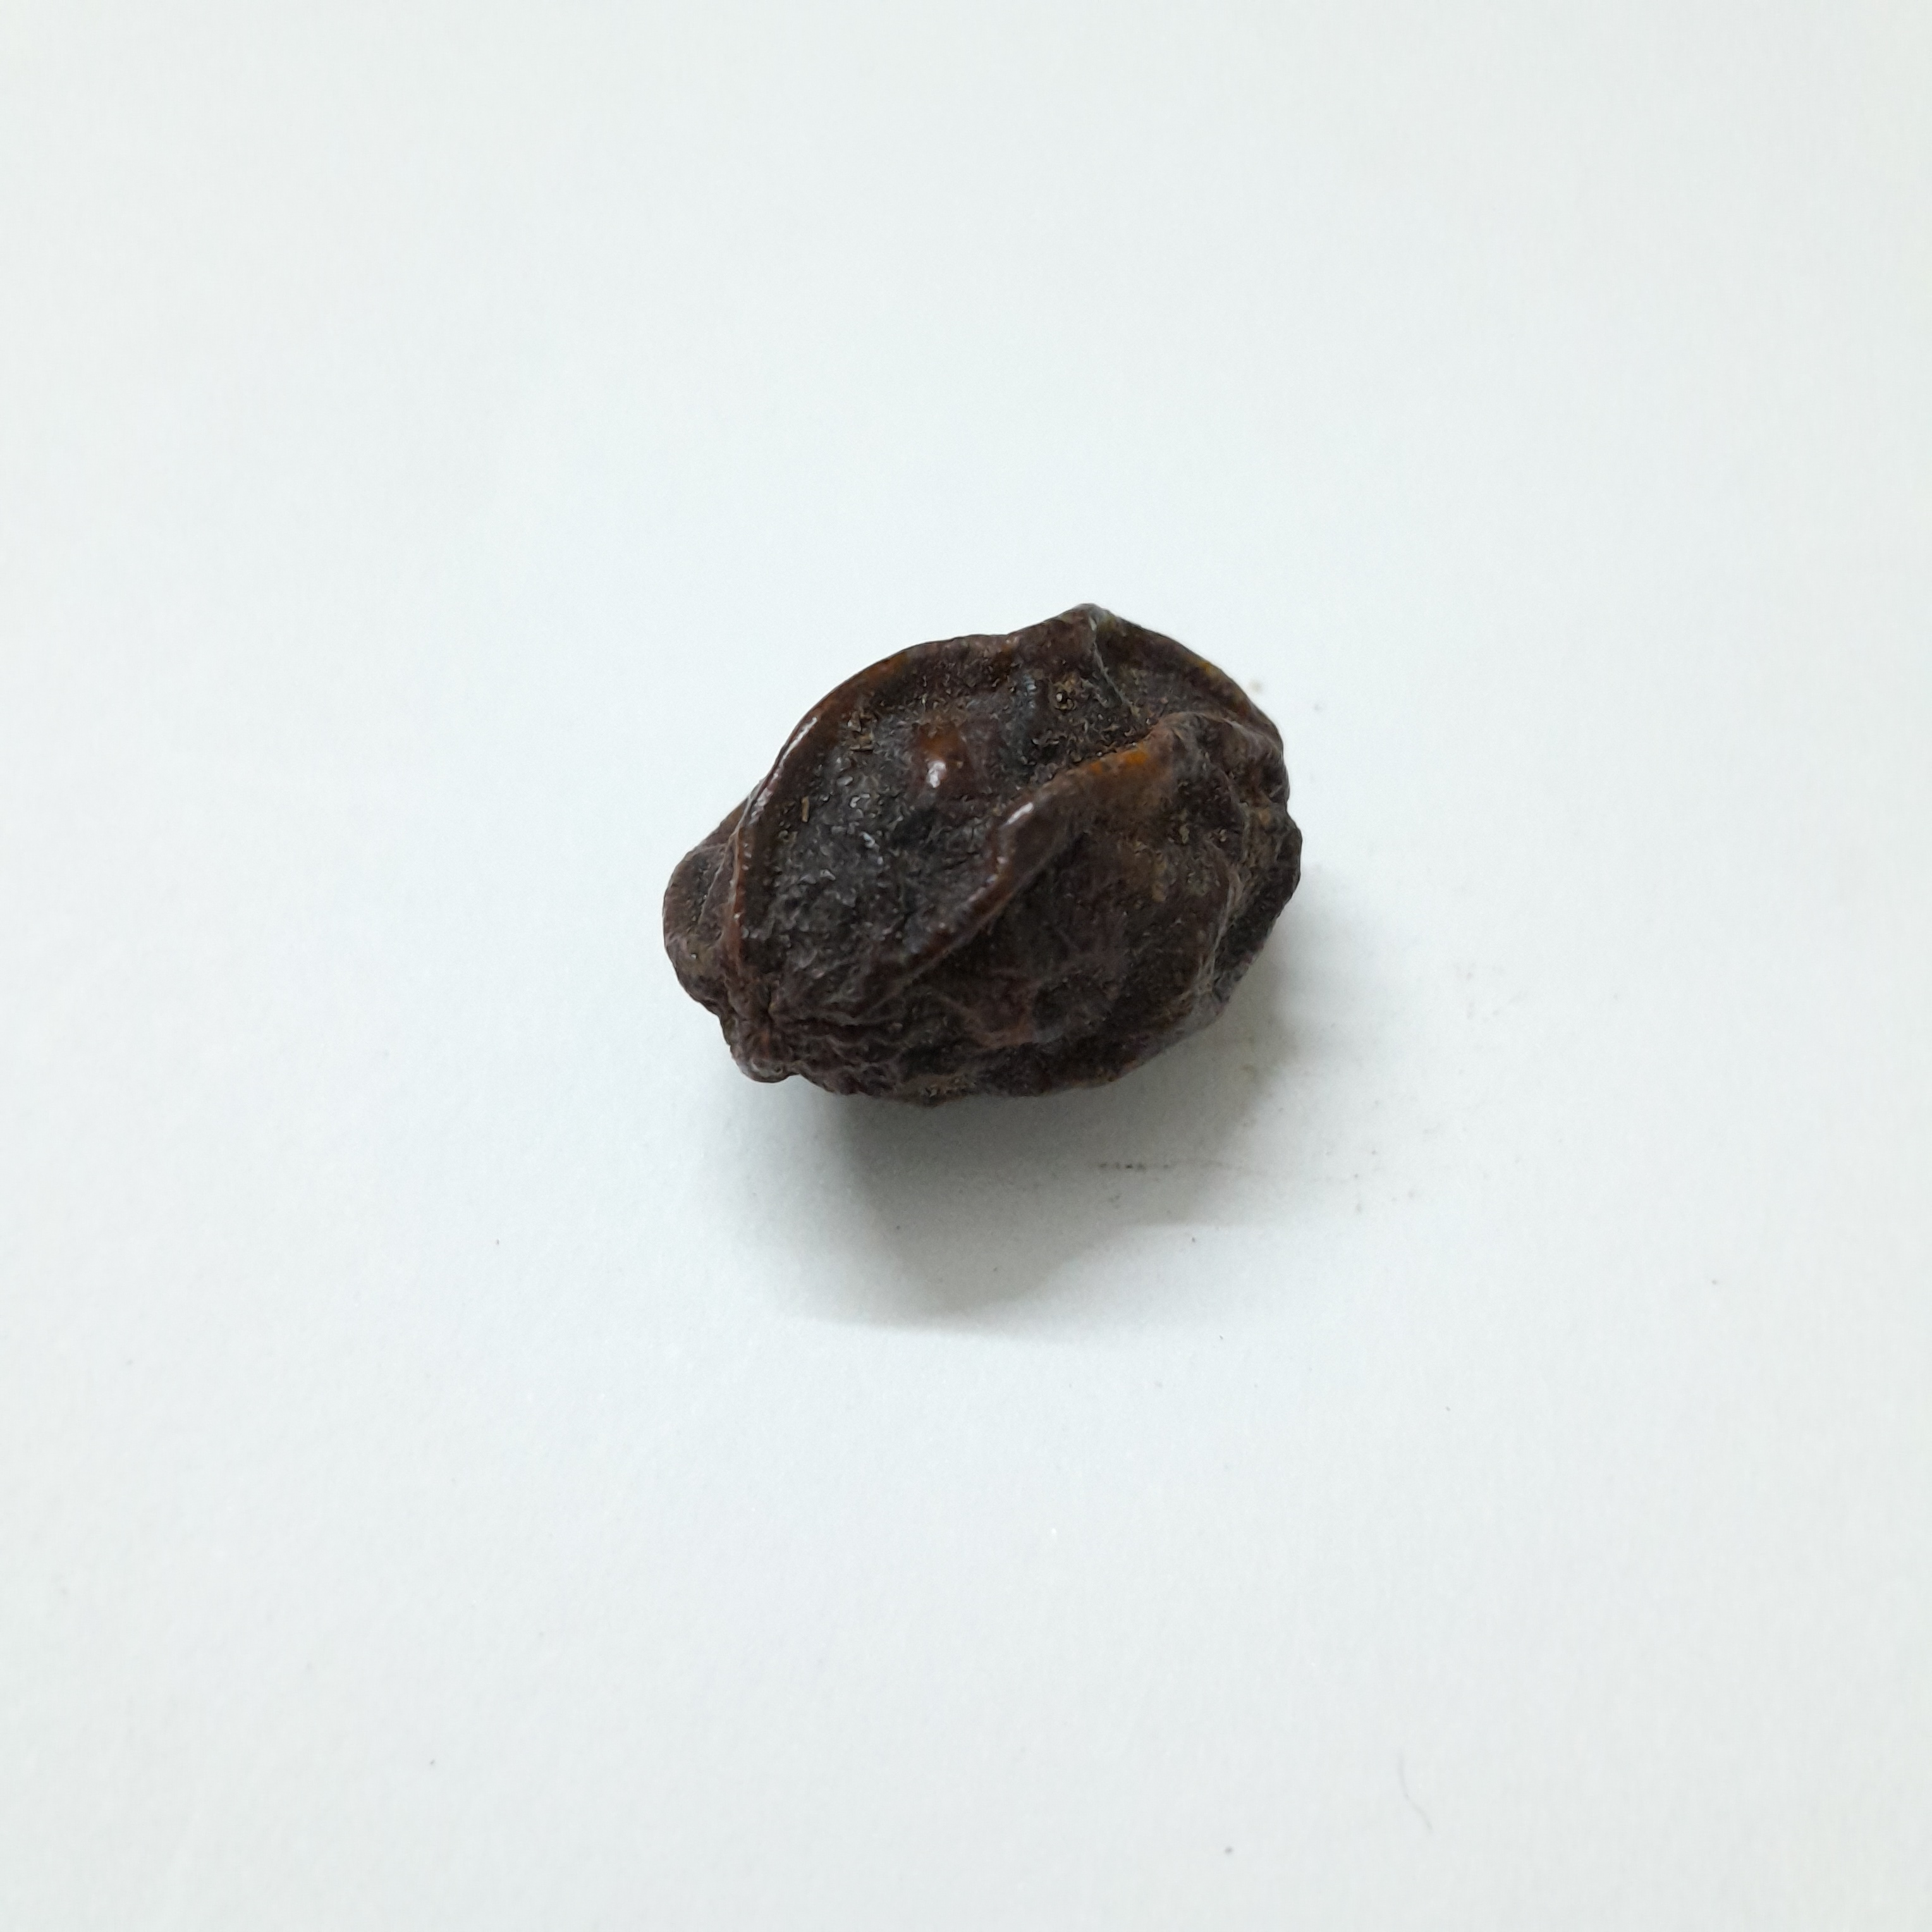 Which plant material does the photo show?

kadukharik
